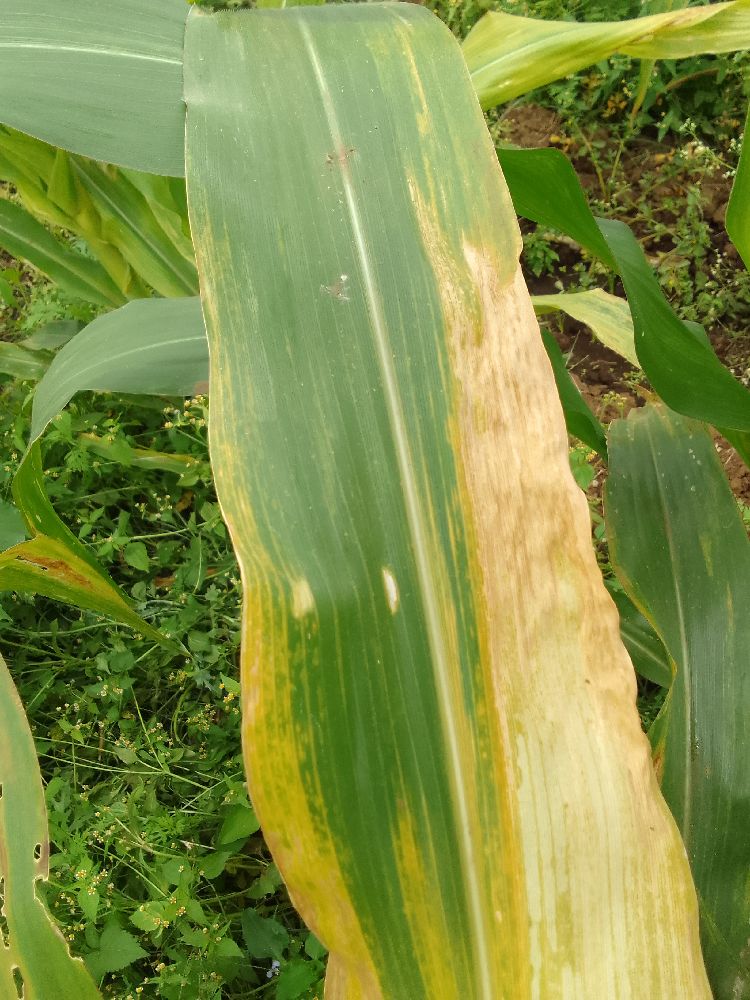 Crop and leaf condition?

maize, maize lethal necrosis
